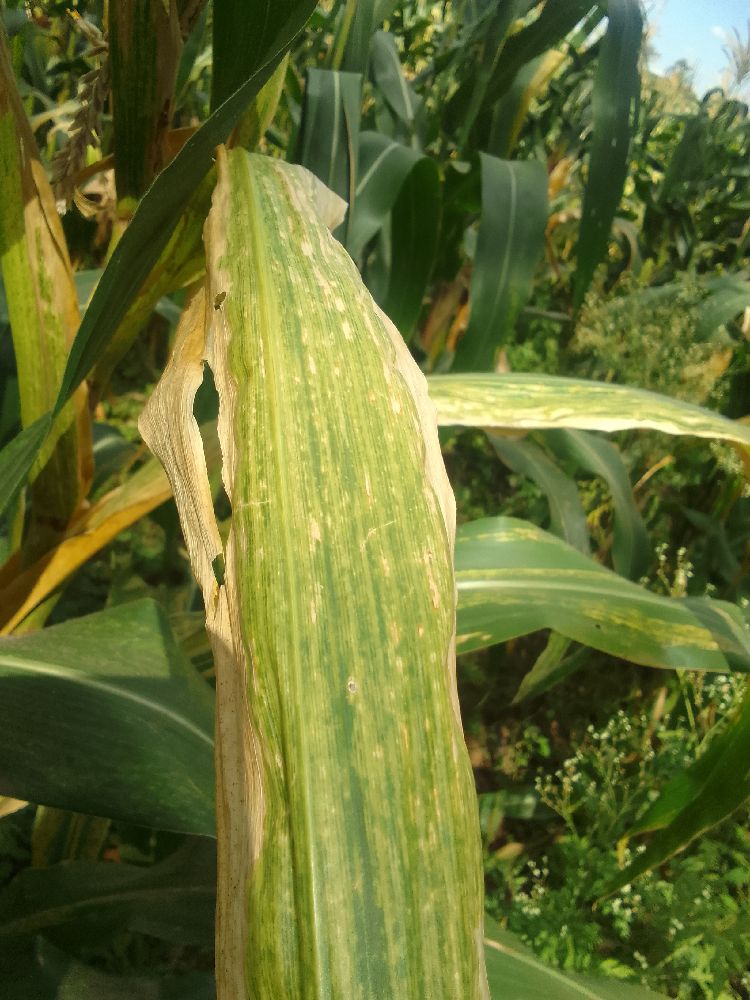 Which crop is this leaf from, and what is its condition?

maize, maize lethal necrosis
